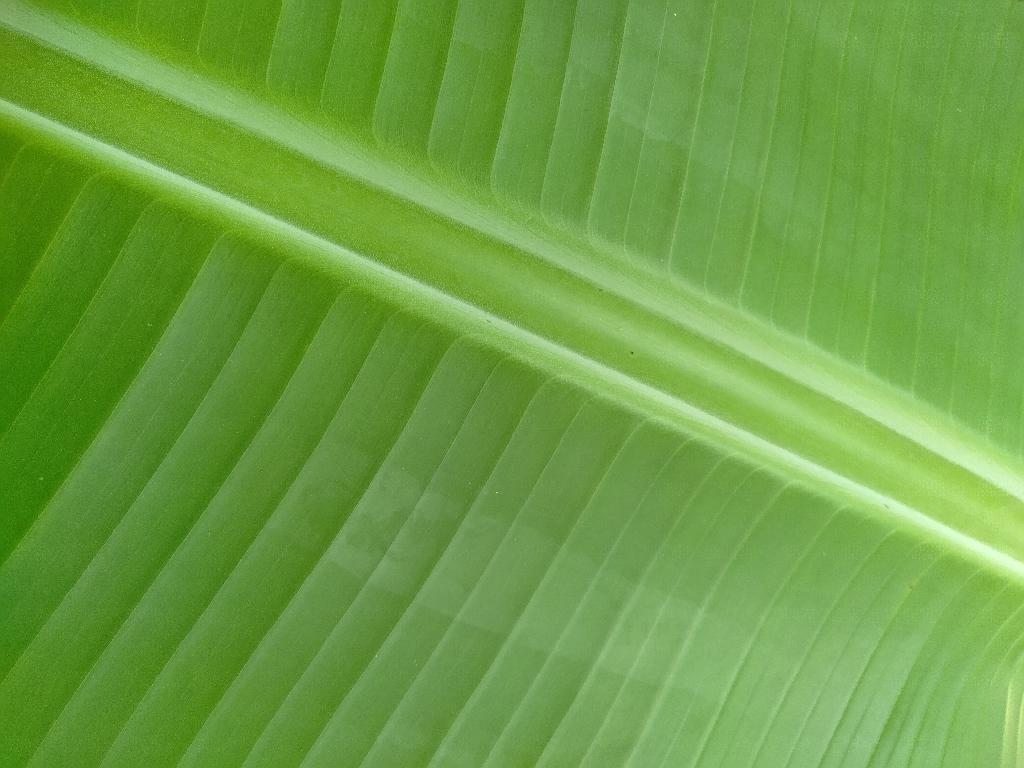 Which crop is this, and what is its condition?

banana, healthy
